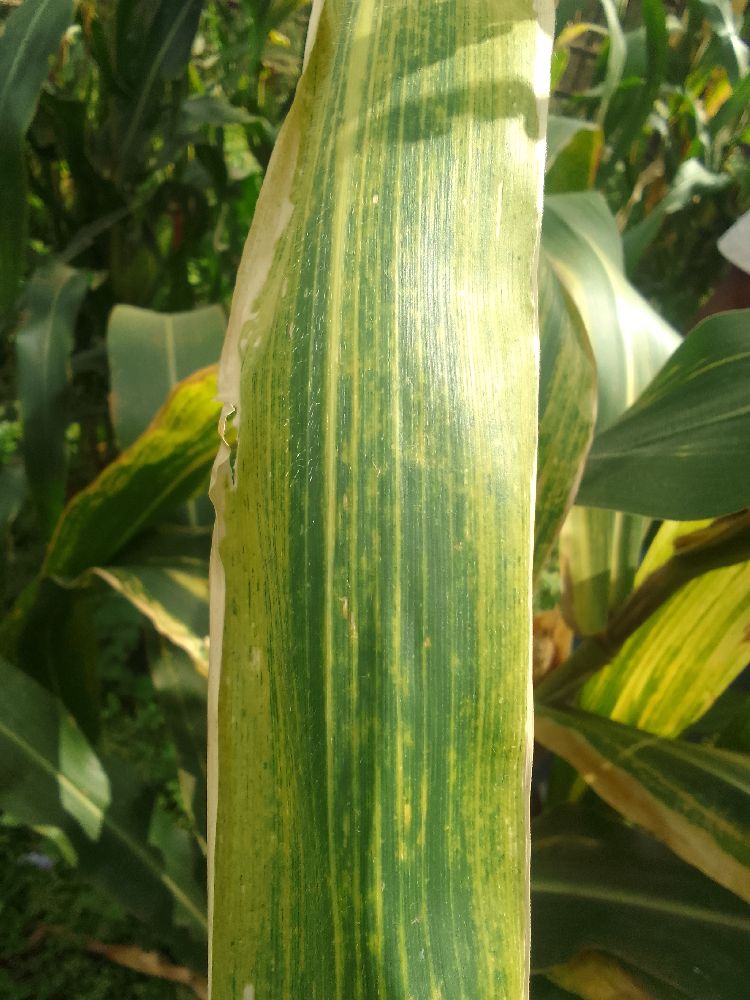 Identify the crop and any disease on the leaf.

maize, maize lethal necrosis
